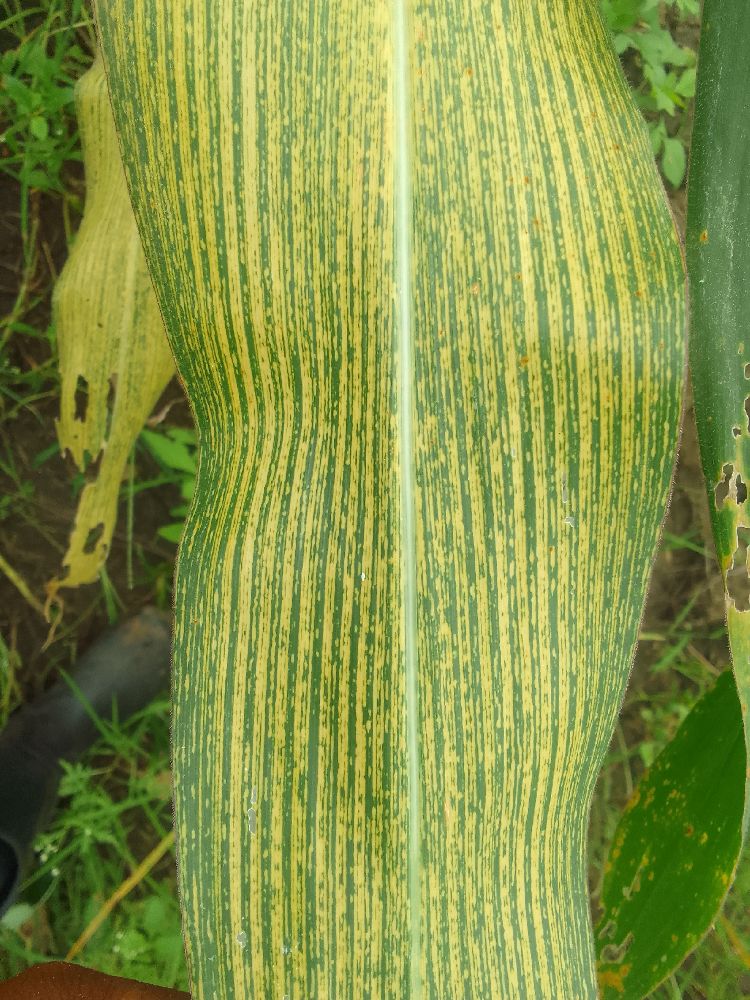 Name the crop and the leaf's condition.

maize, maize streak virus
